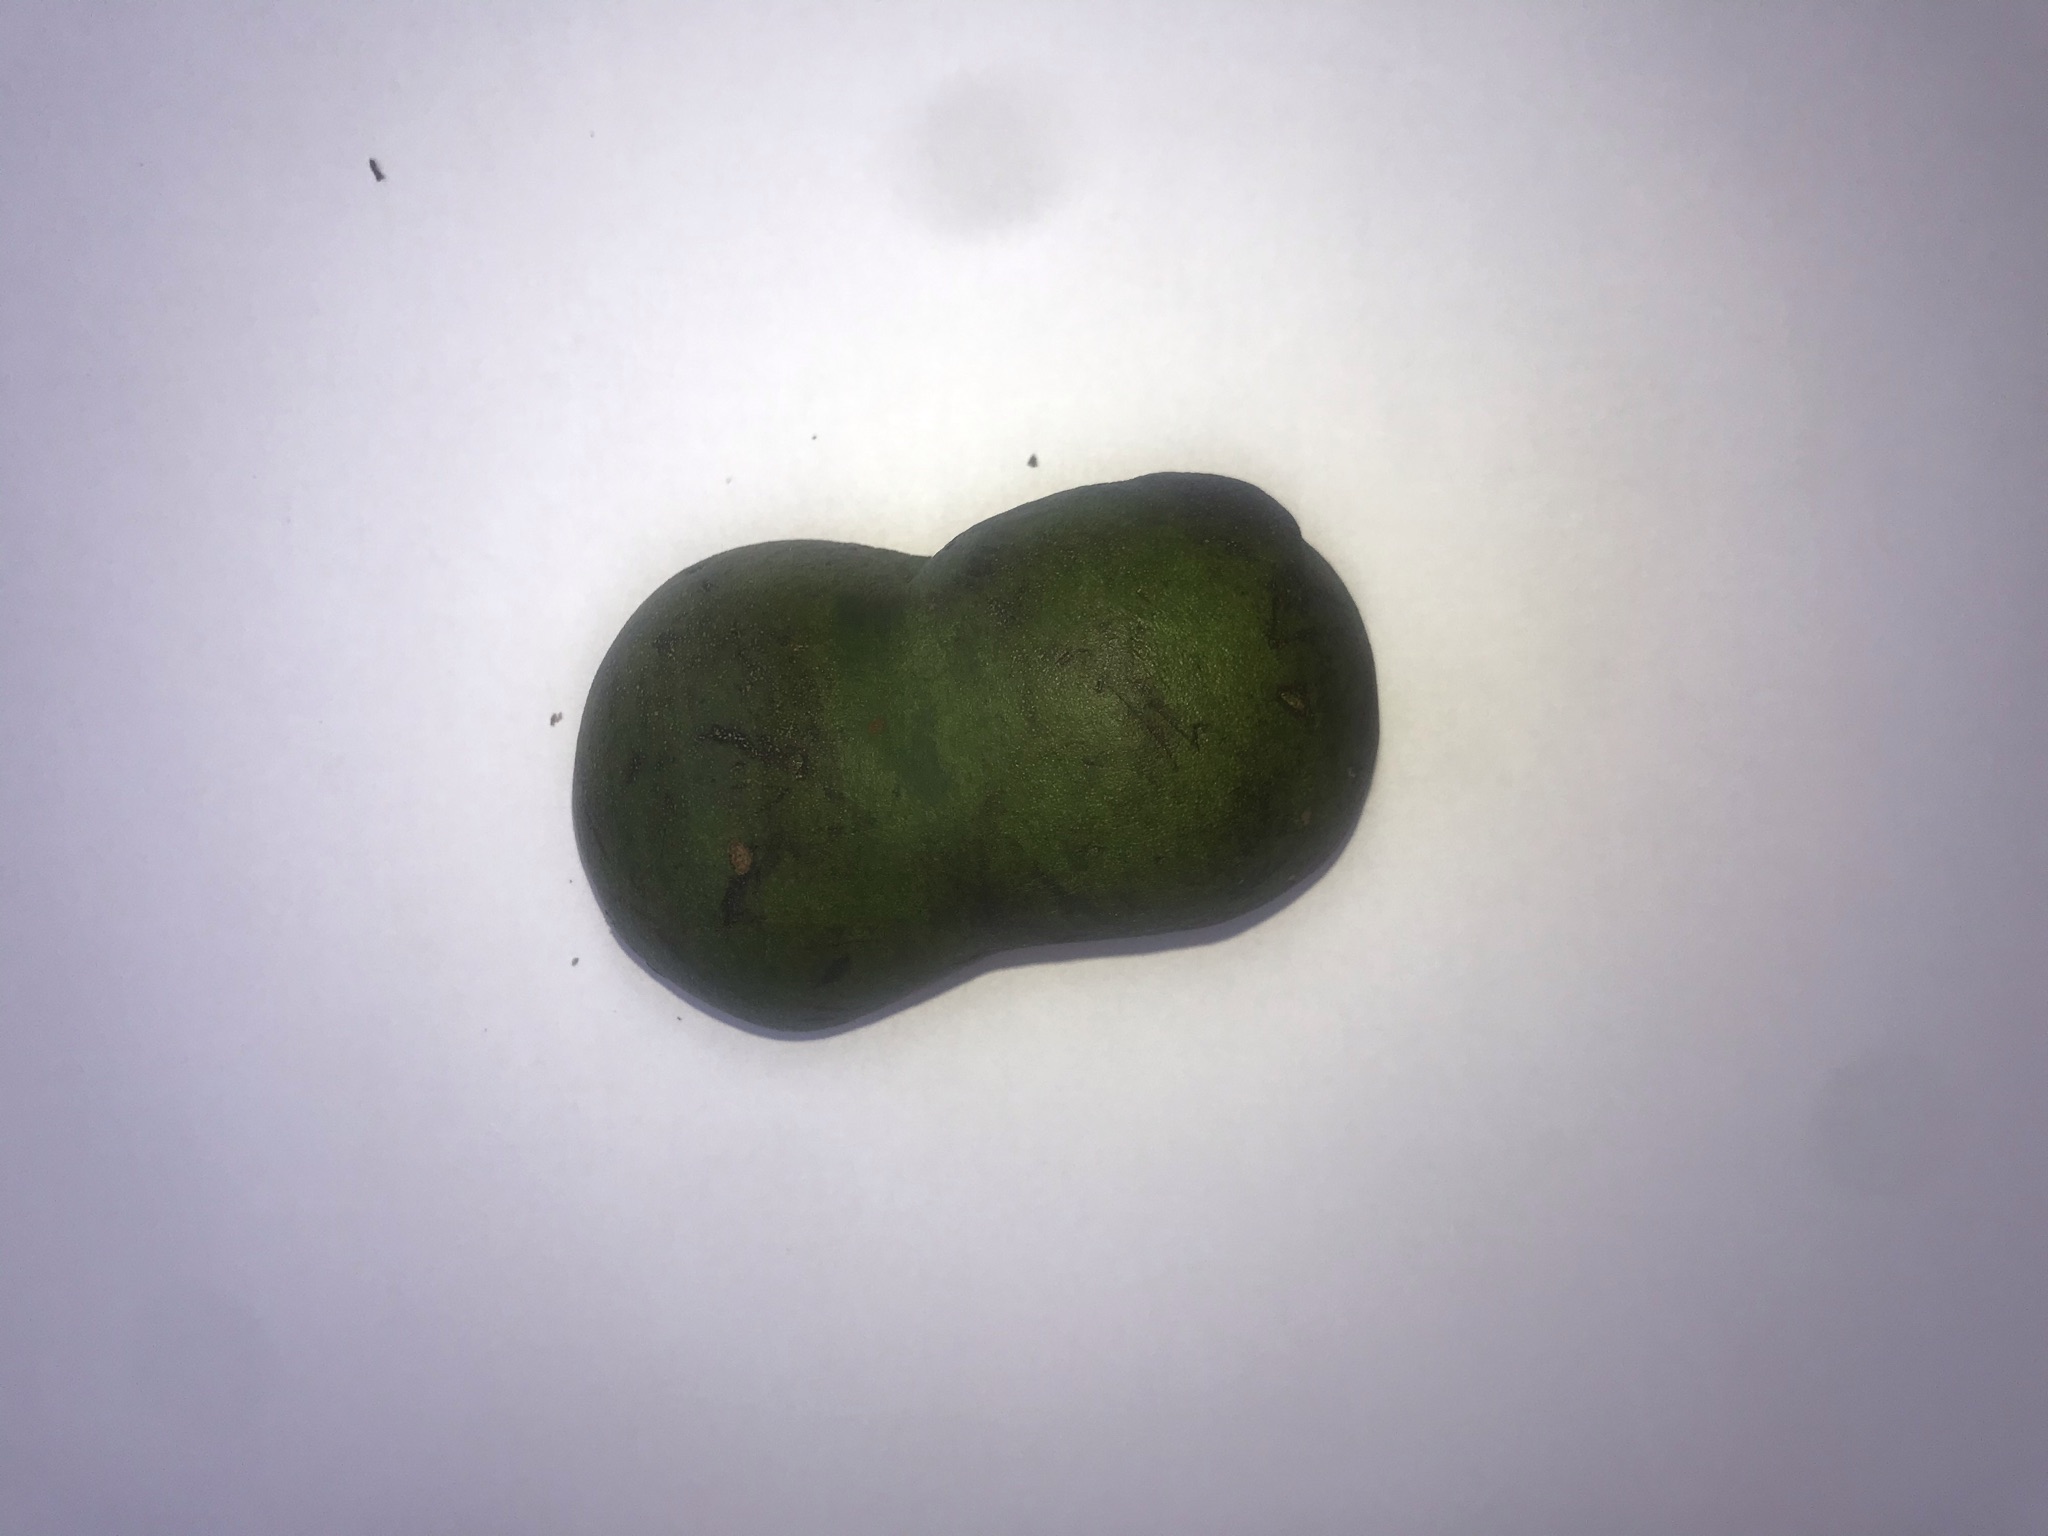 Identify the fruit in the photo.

pequi
